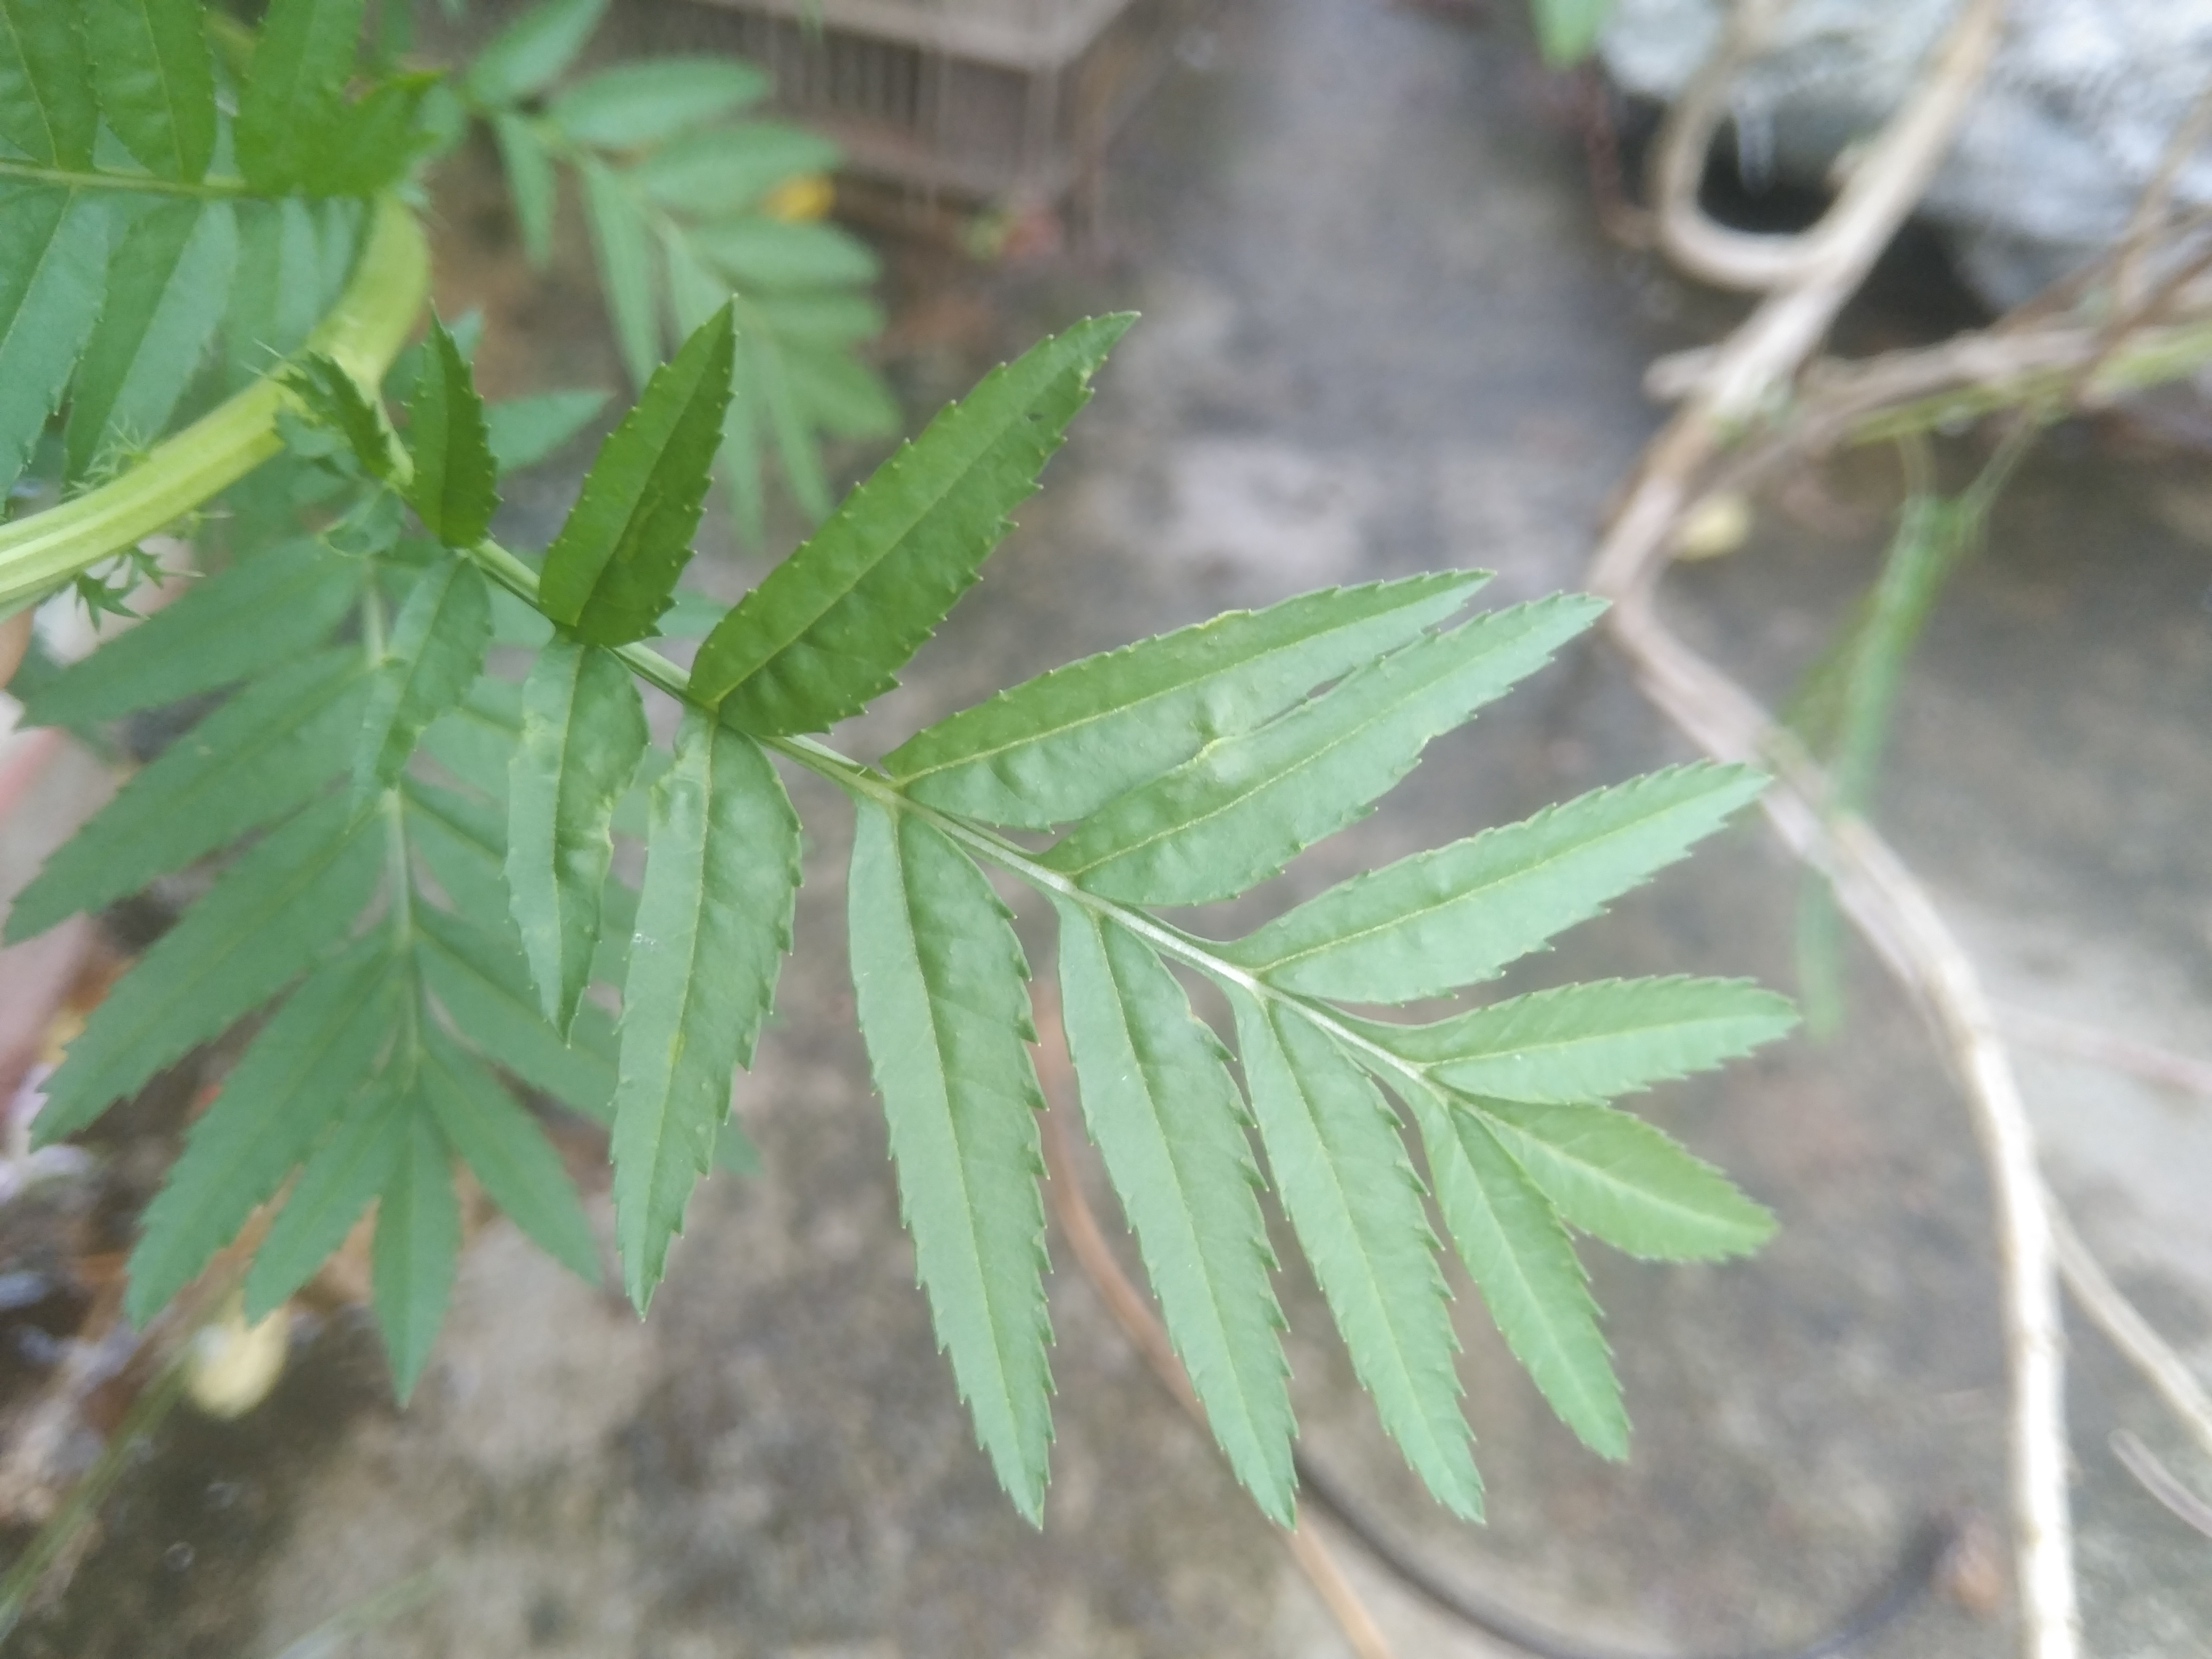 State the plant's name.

marigold
